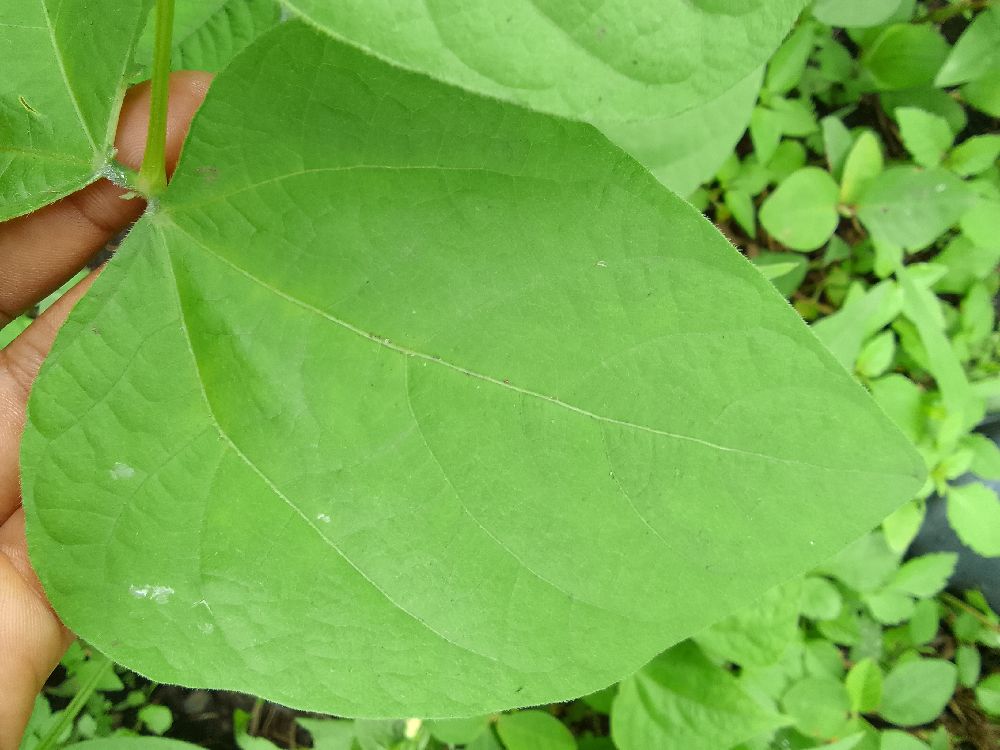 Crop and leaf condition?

common bean, healthy
